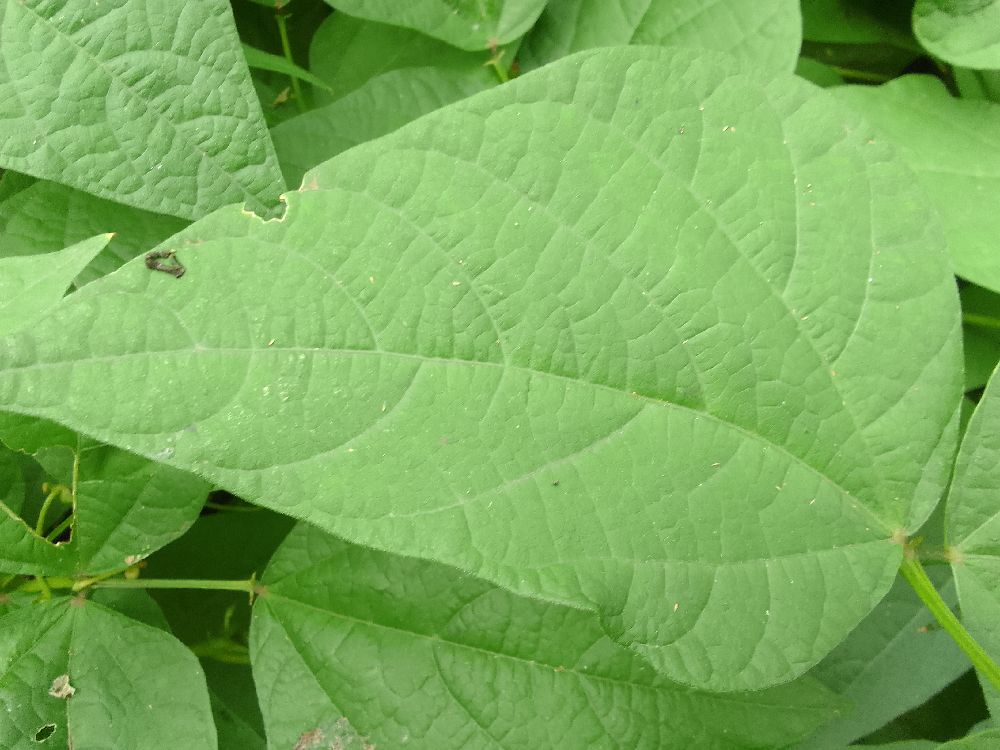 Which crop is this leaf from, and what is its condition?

common bean, healthy
